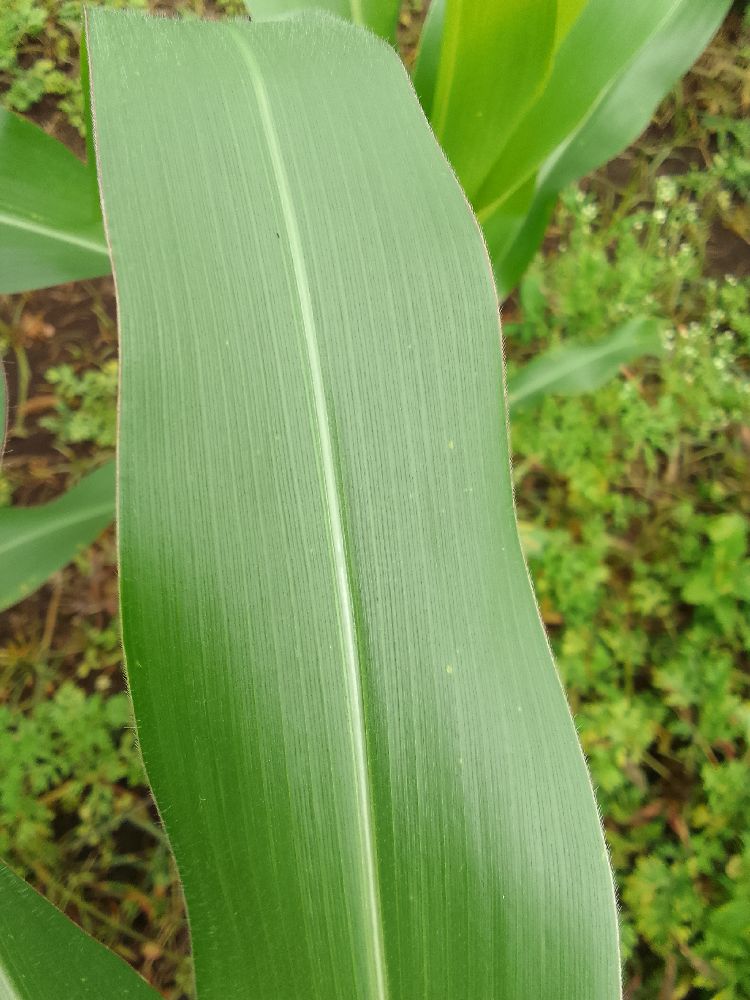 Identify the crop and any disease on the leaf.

maize, healthy
